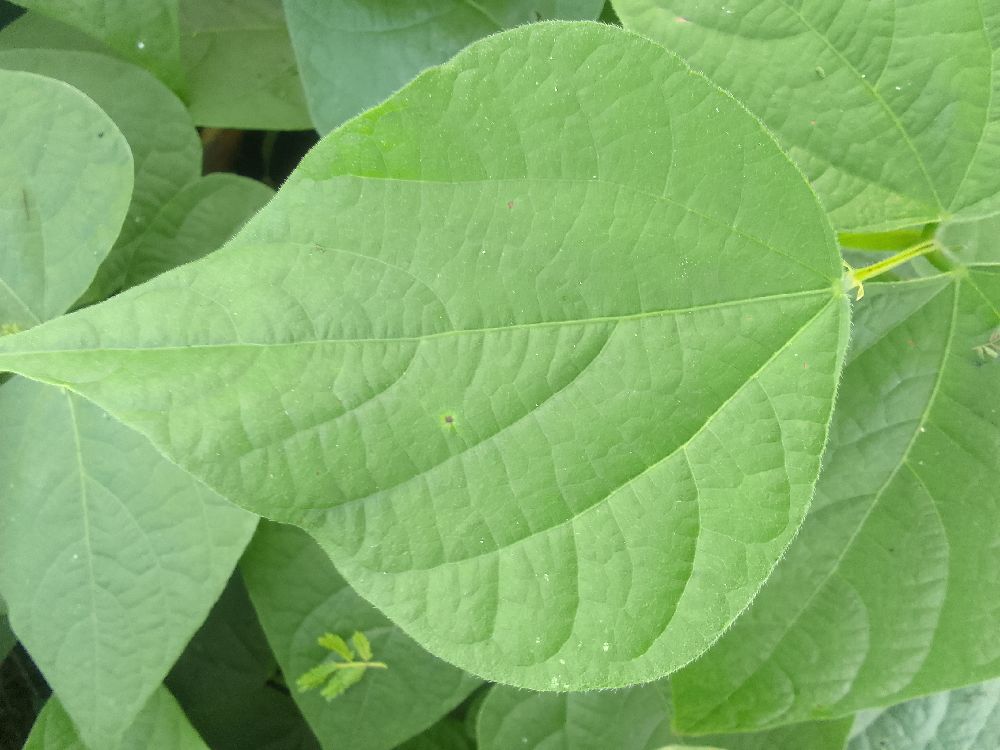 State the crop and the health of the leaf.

common bean, healthy
